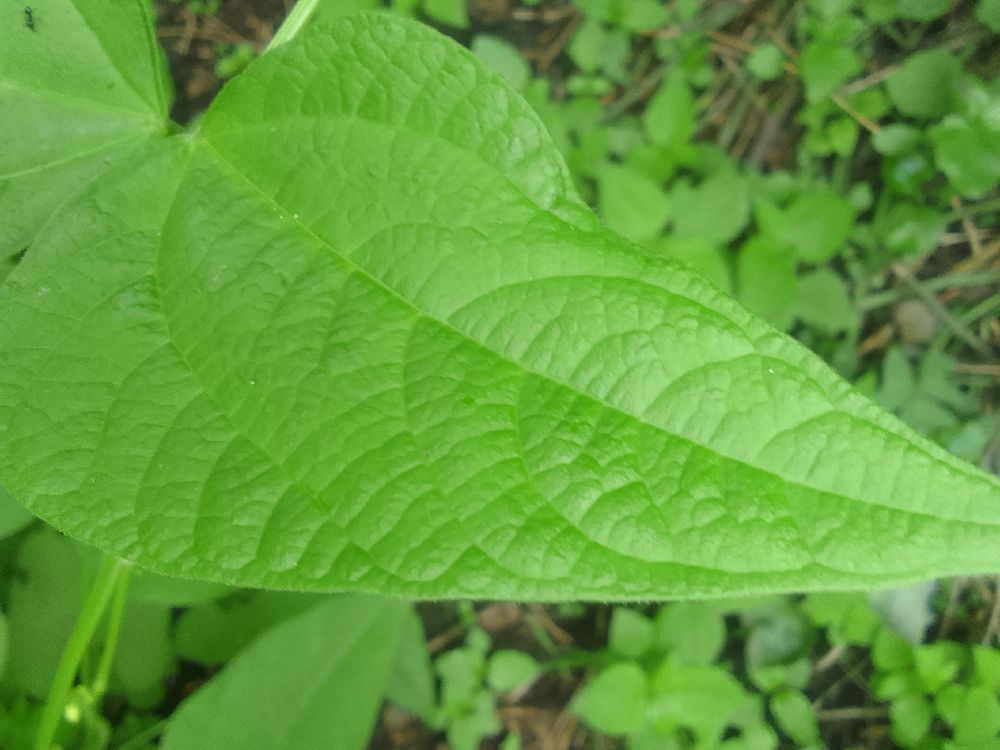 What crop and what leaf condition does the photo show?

common bean, healthy
